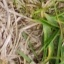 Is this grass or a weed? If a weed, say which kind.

grass
